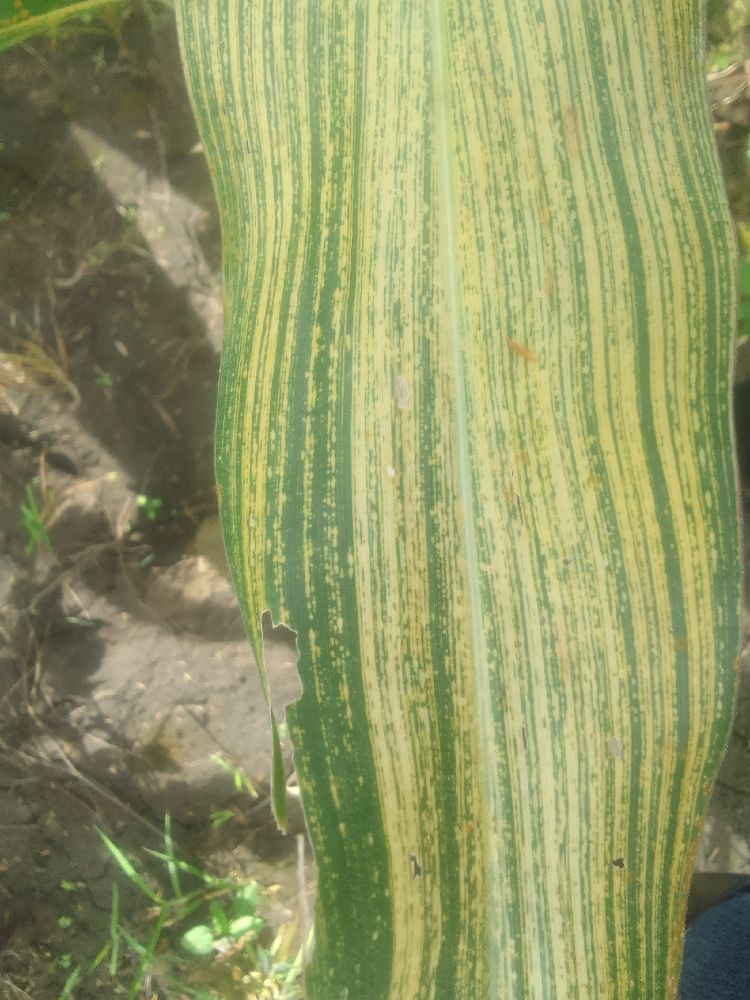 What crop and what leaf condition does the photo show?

maize, maize streak virus
